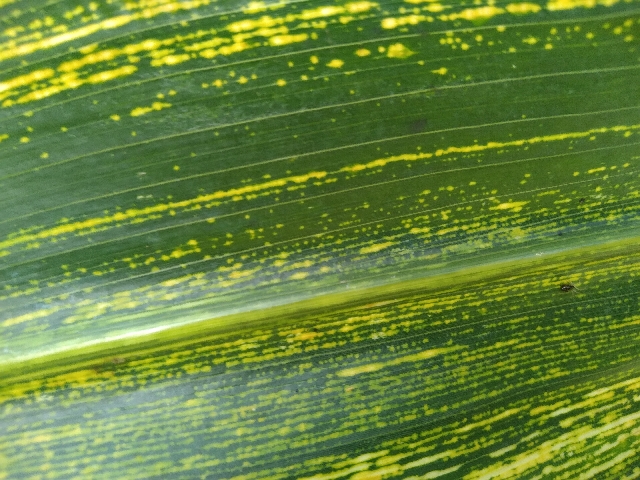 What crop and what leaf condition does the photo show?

maize, maize streak virus
